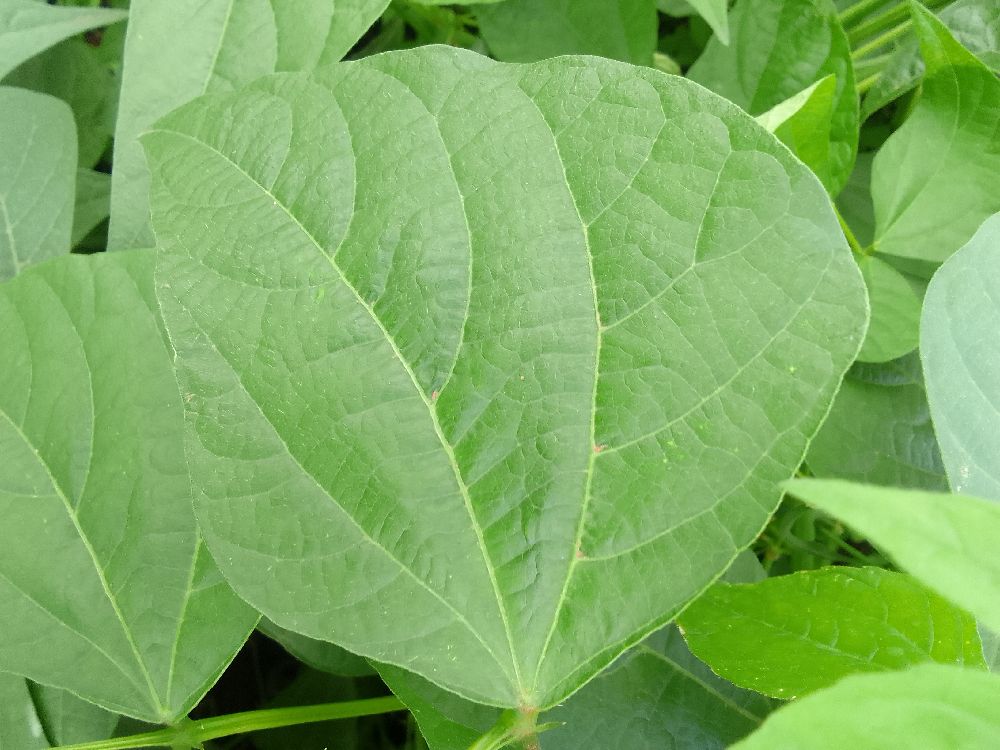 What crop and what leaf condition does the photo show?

common bean, healthy
